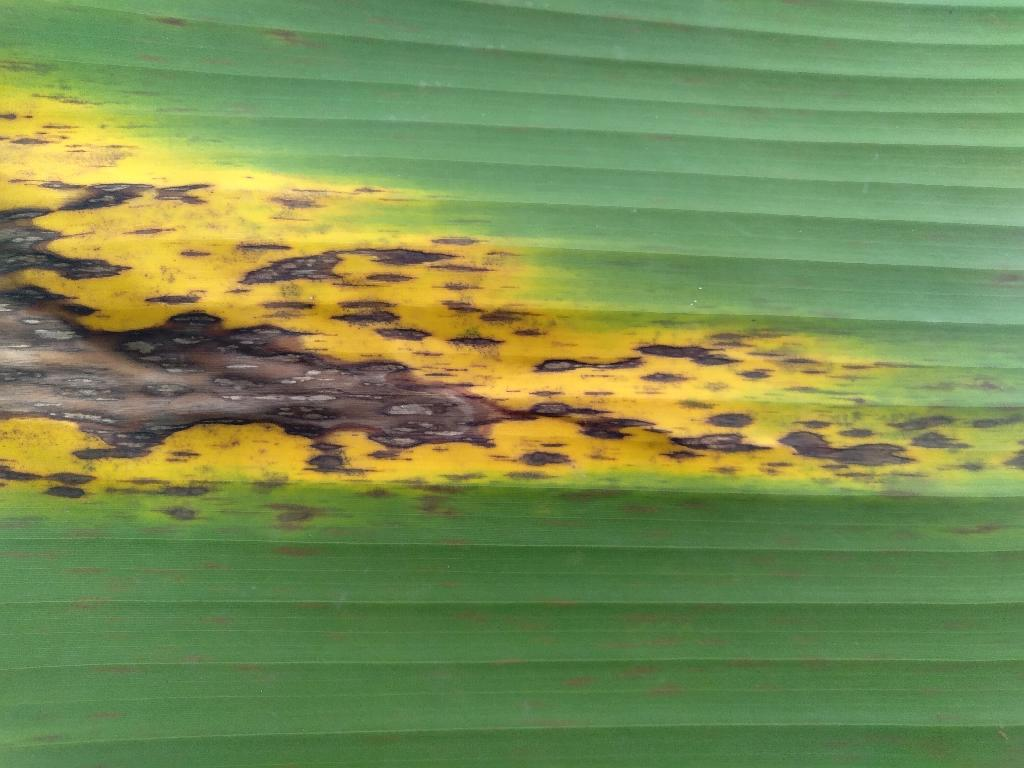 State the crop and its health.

banana, black sigatoka
